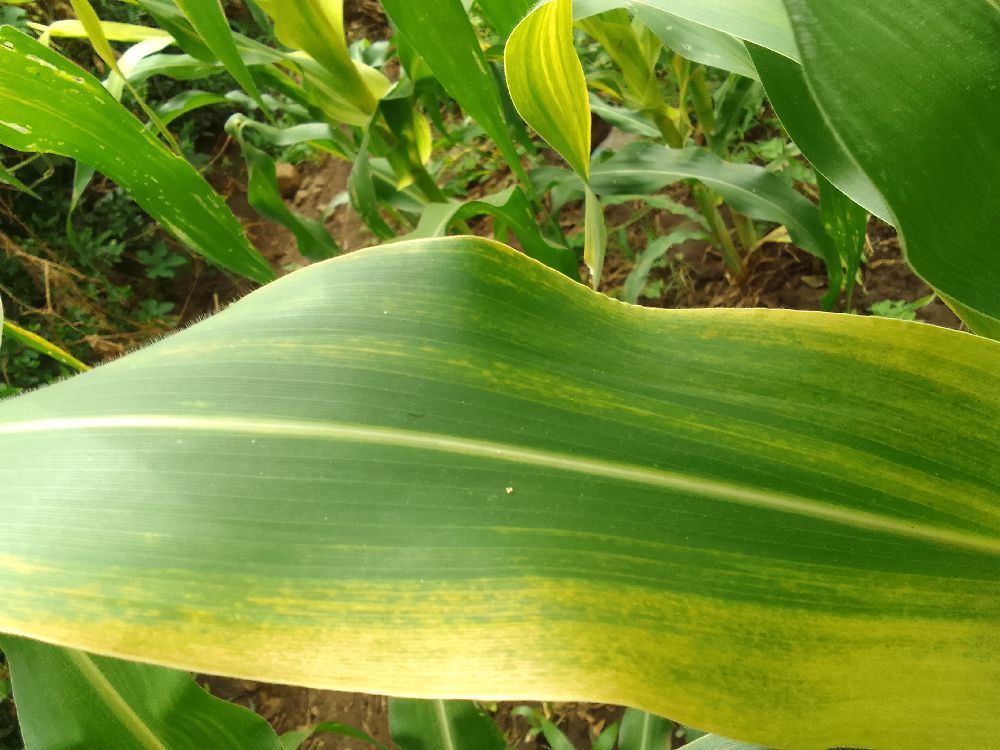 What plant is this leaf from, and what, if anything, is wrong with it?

maize, maize lethal necrosis
